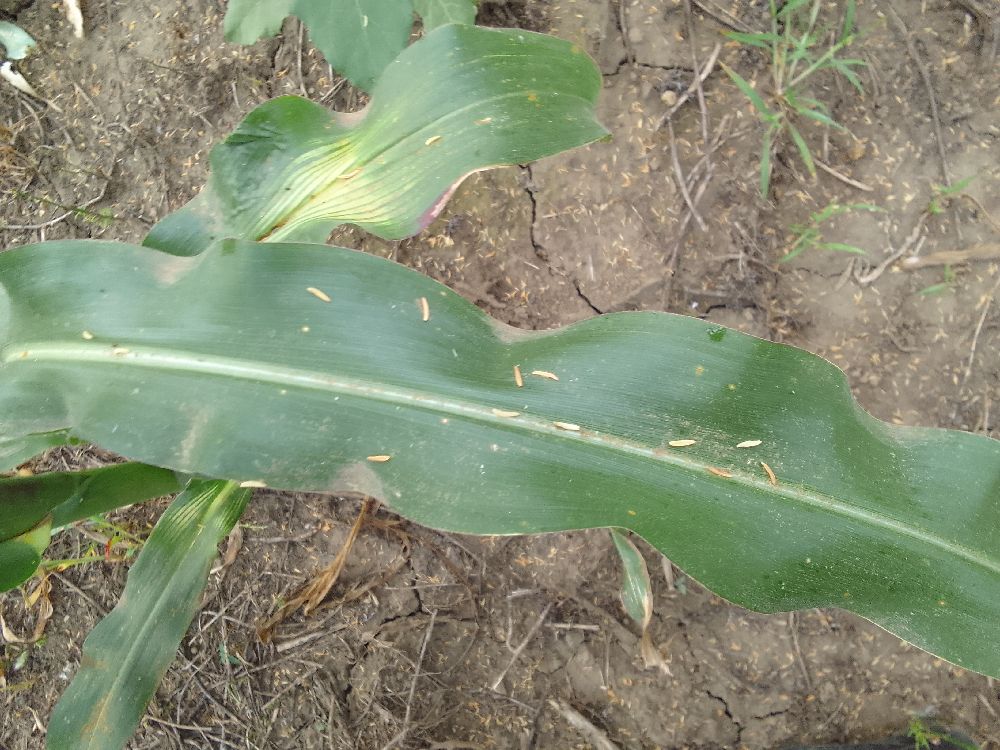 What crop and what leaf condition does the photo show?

maize, healthy
